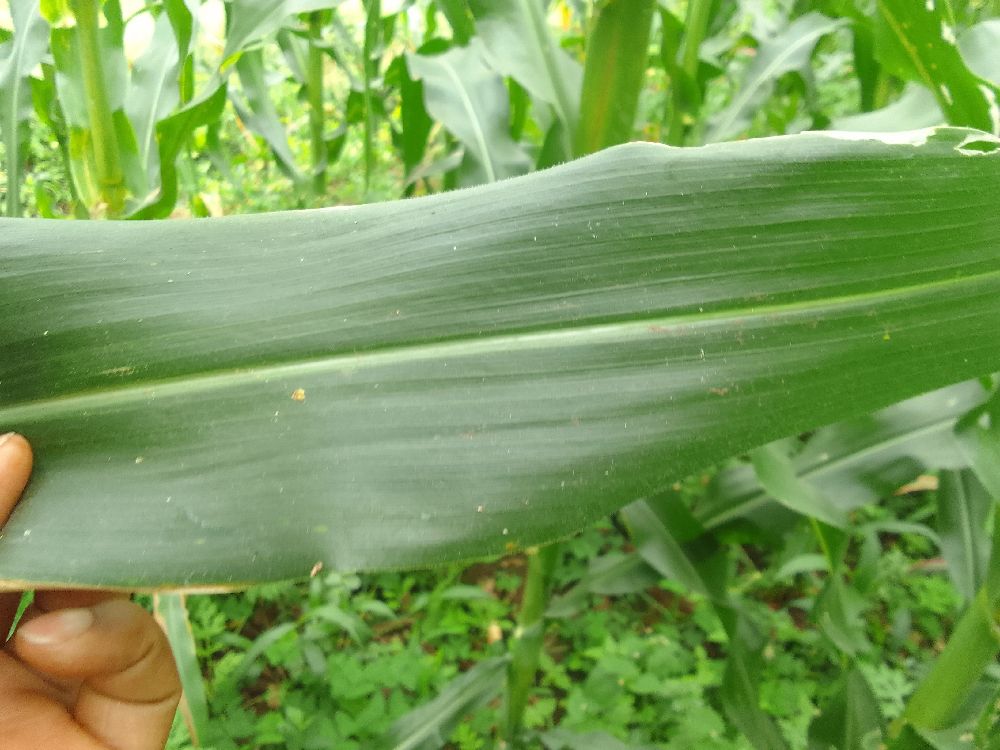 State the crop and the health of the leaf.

maize, healthy
